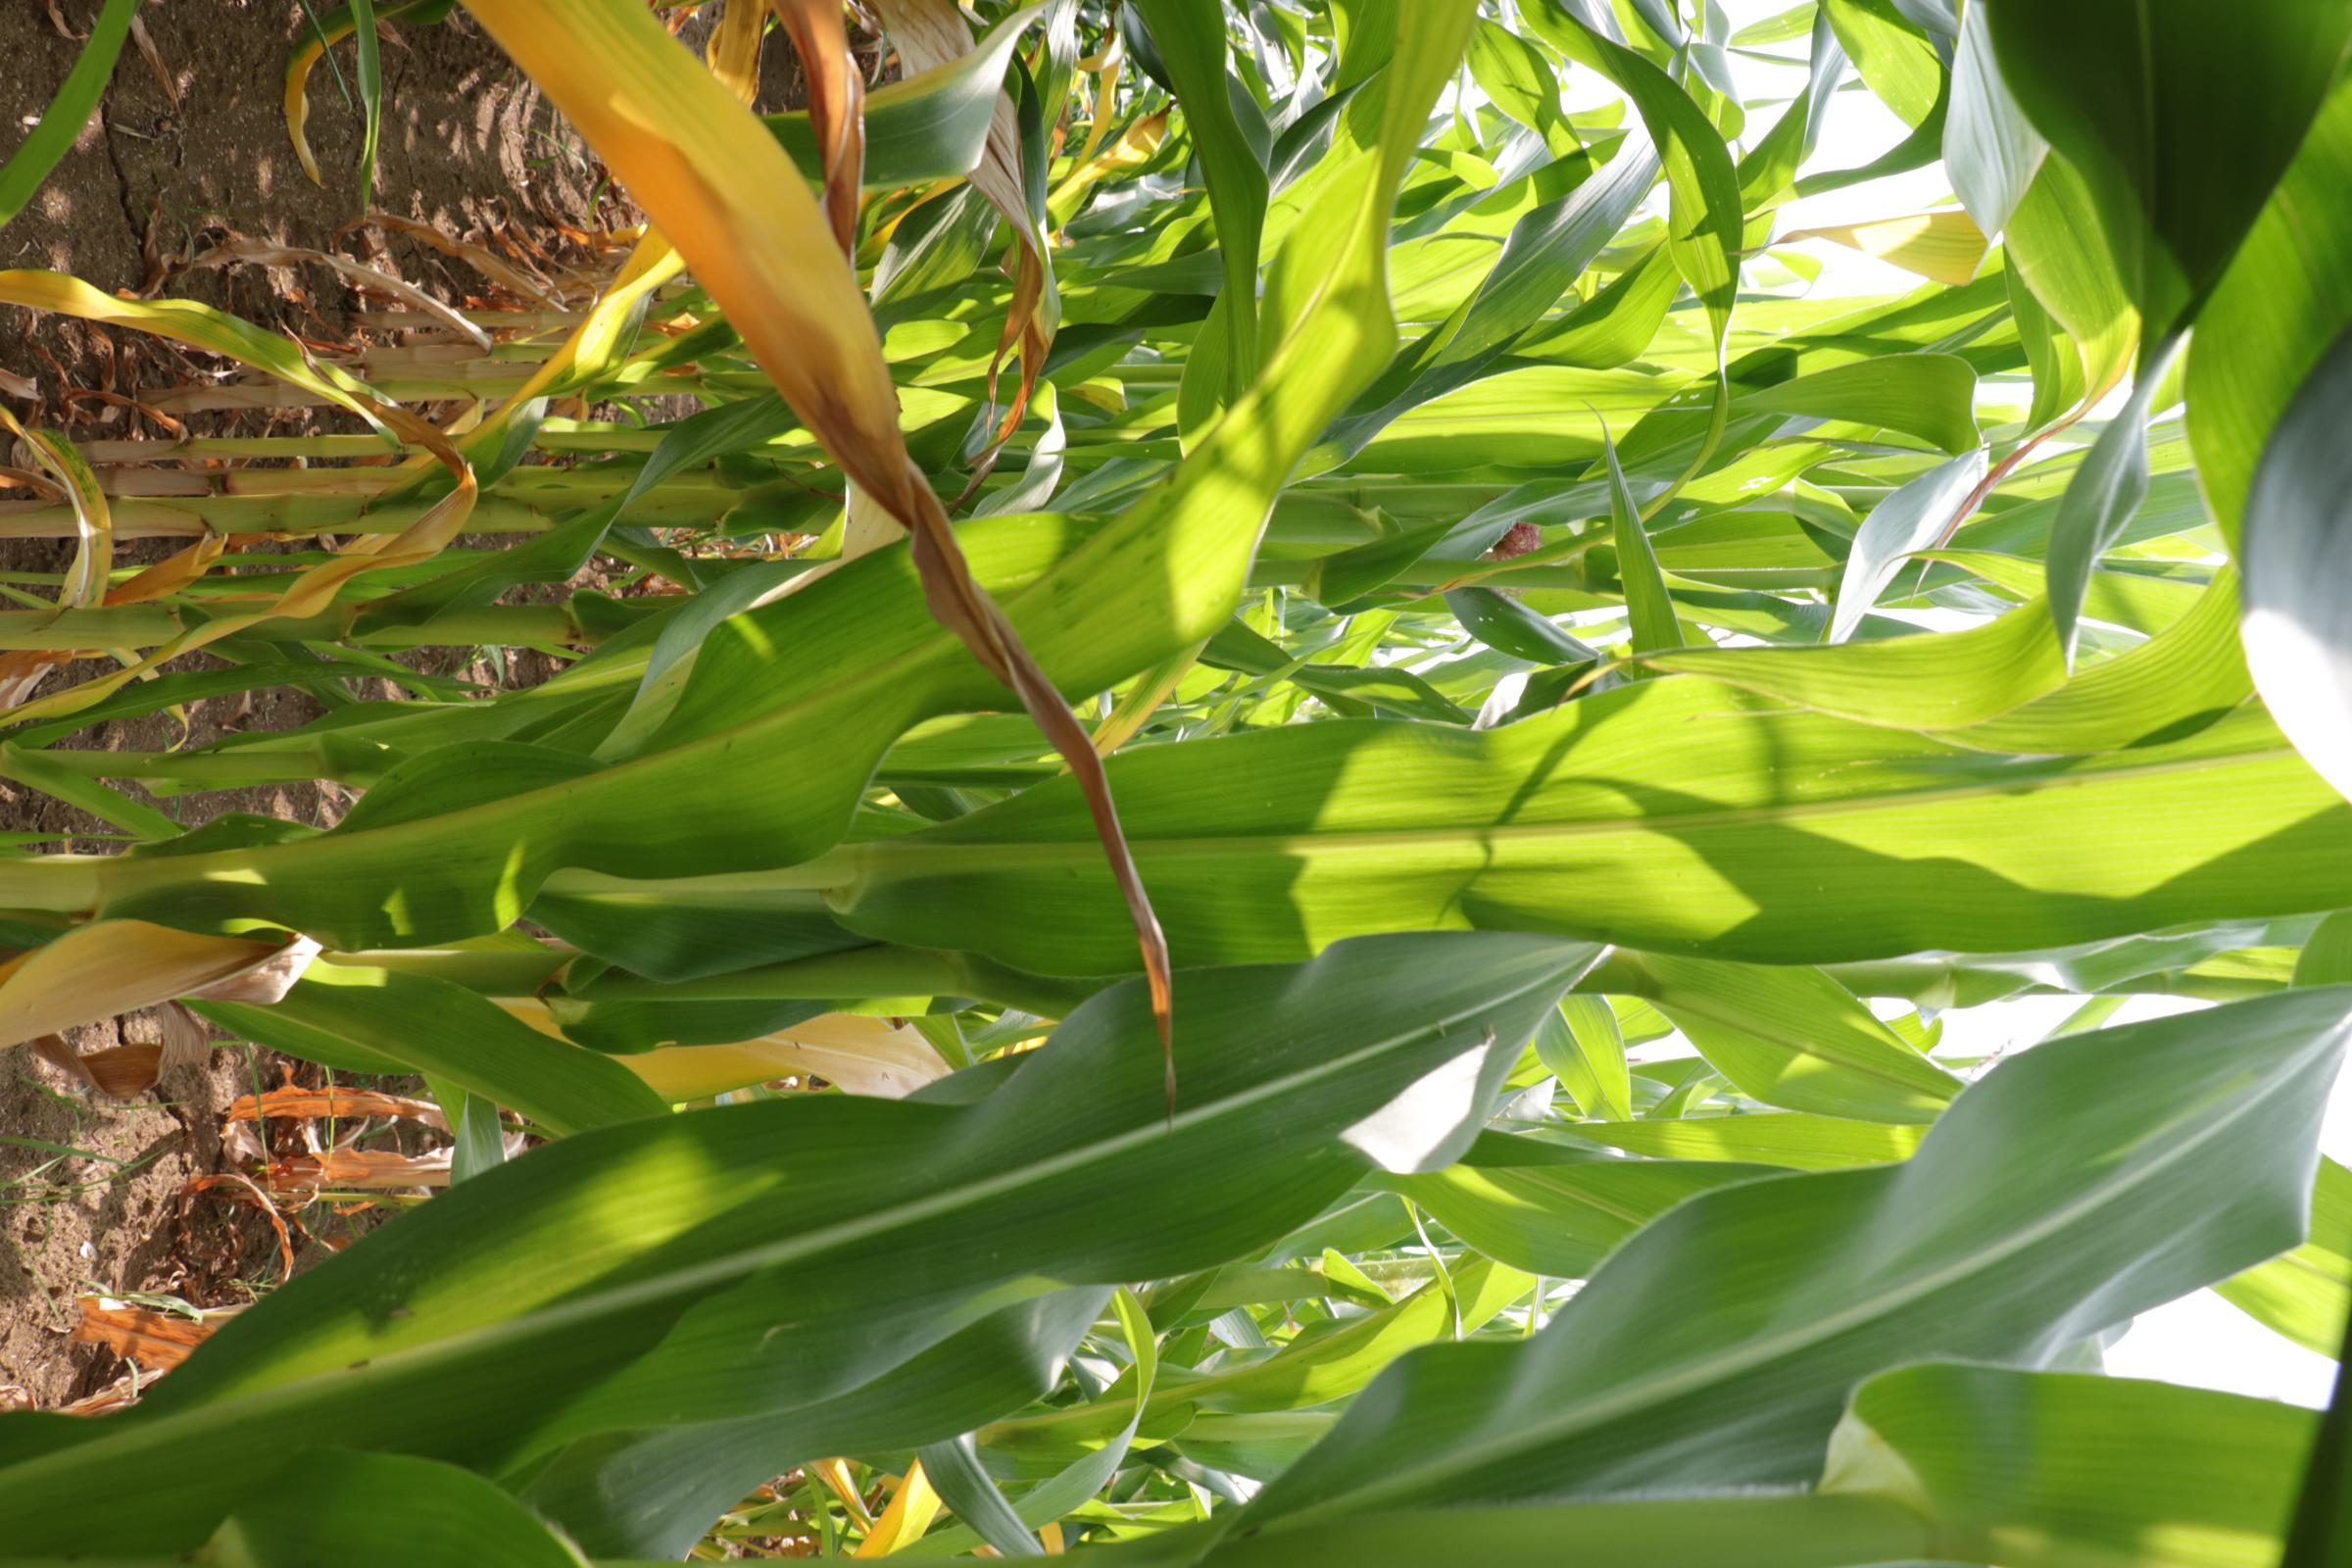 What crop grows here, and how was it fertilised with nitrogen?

maize, no added nitrogen
